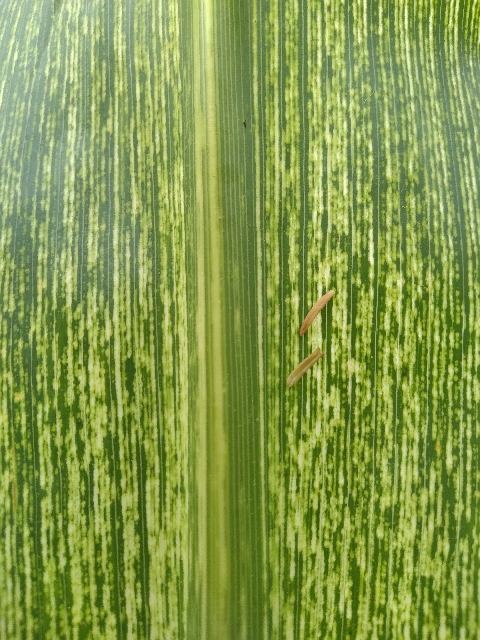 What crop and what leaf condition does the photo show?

maize, maize streak virus
